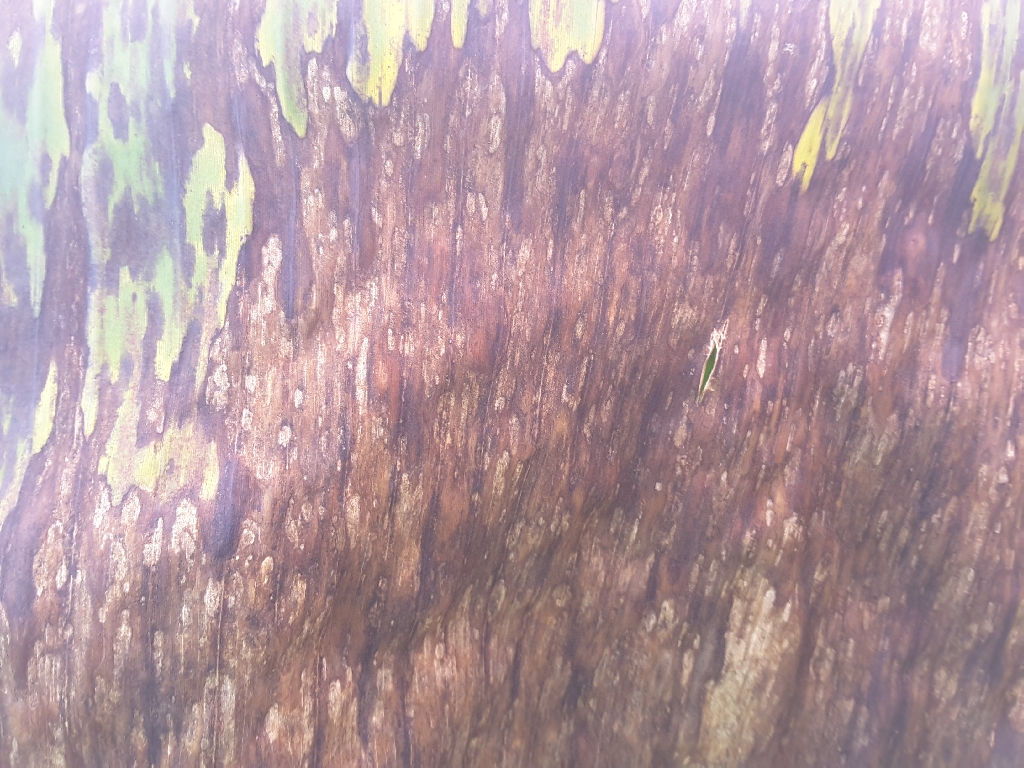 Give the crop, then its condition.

banana, black sigatoka
